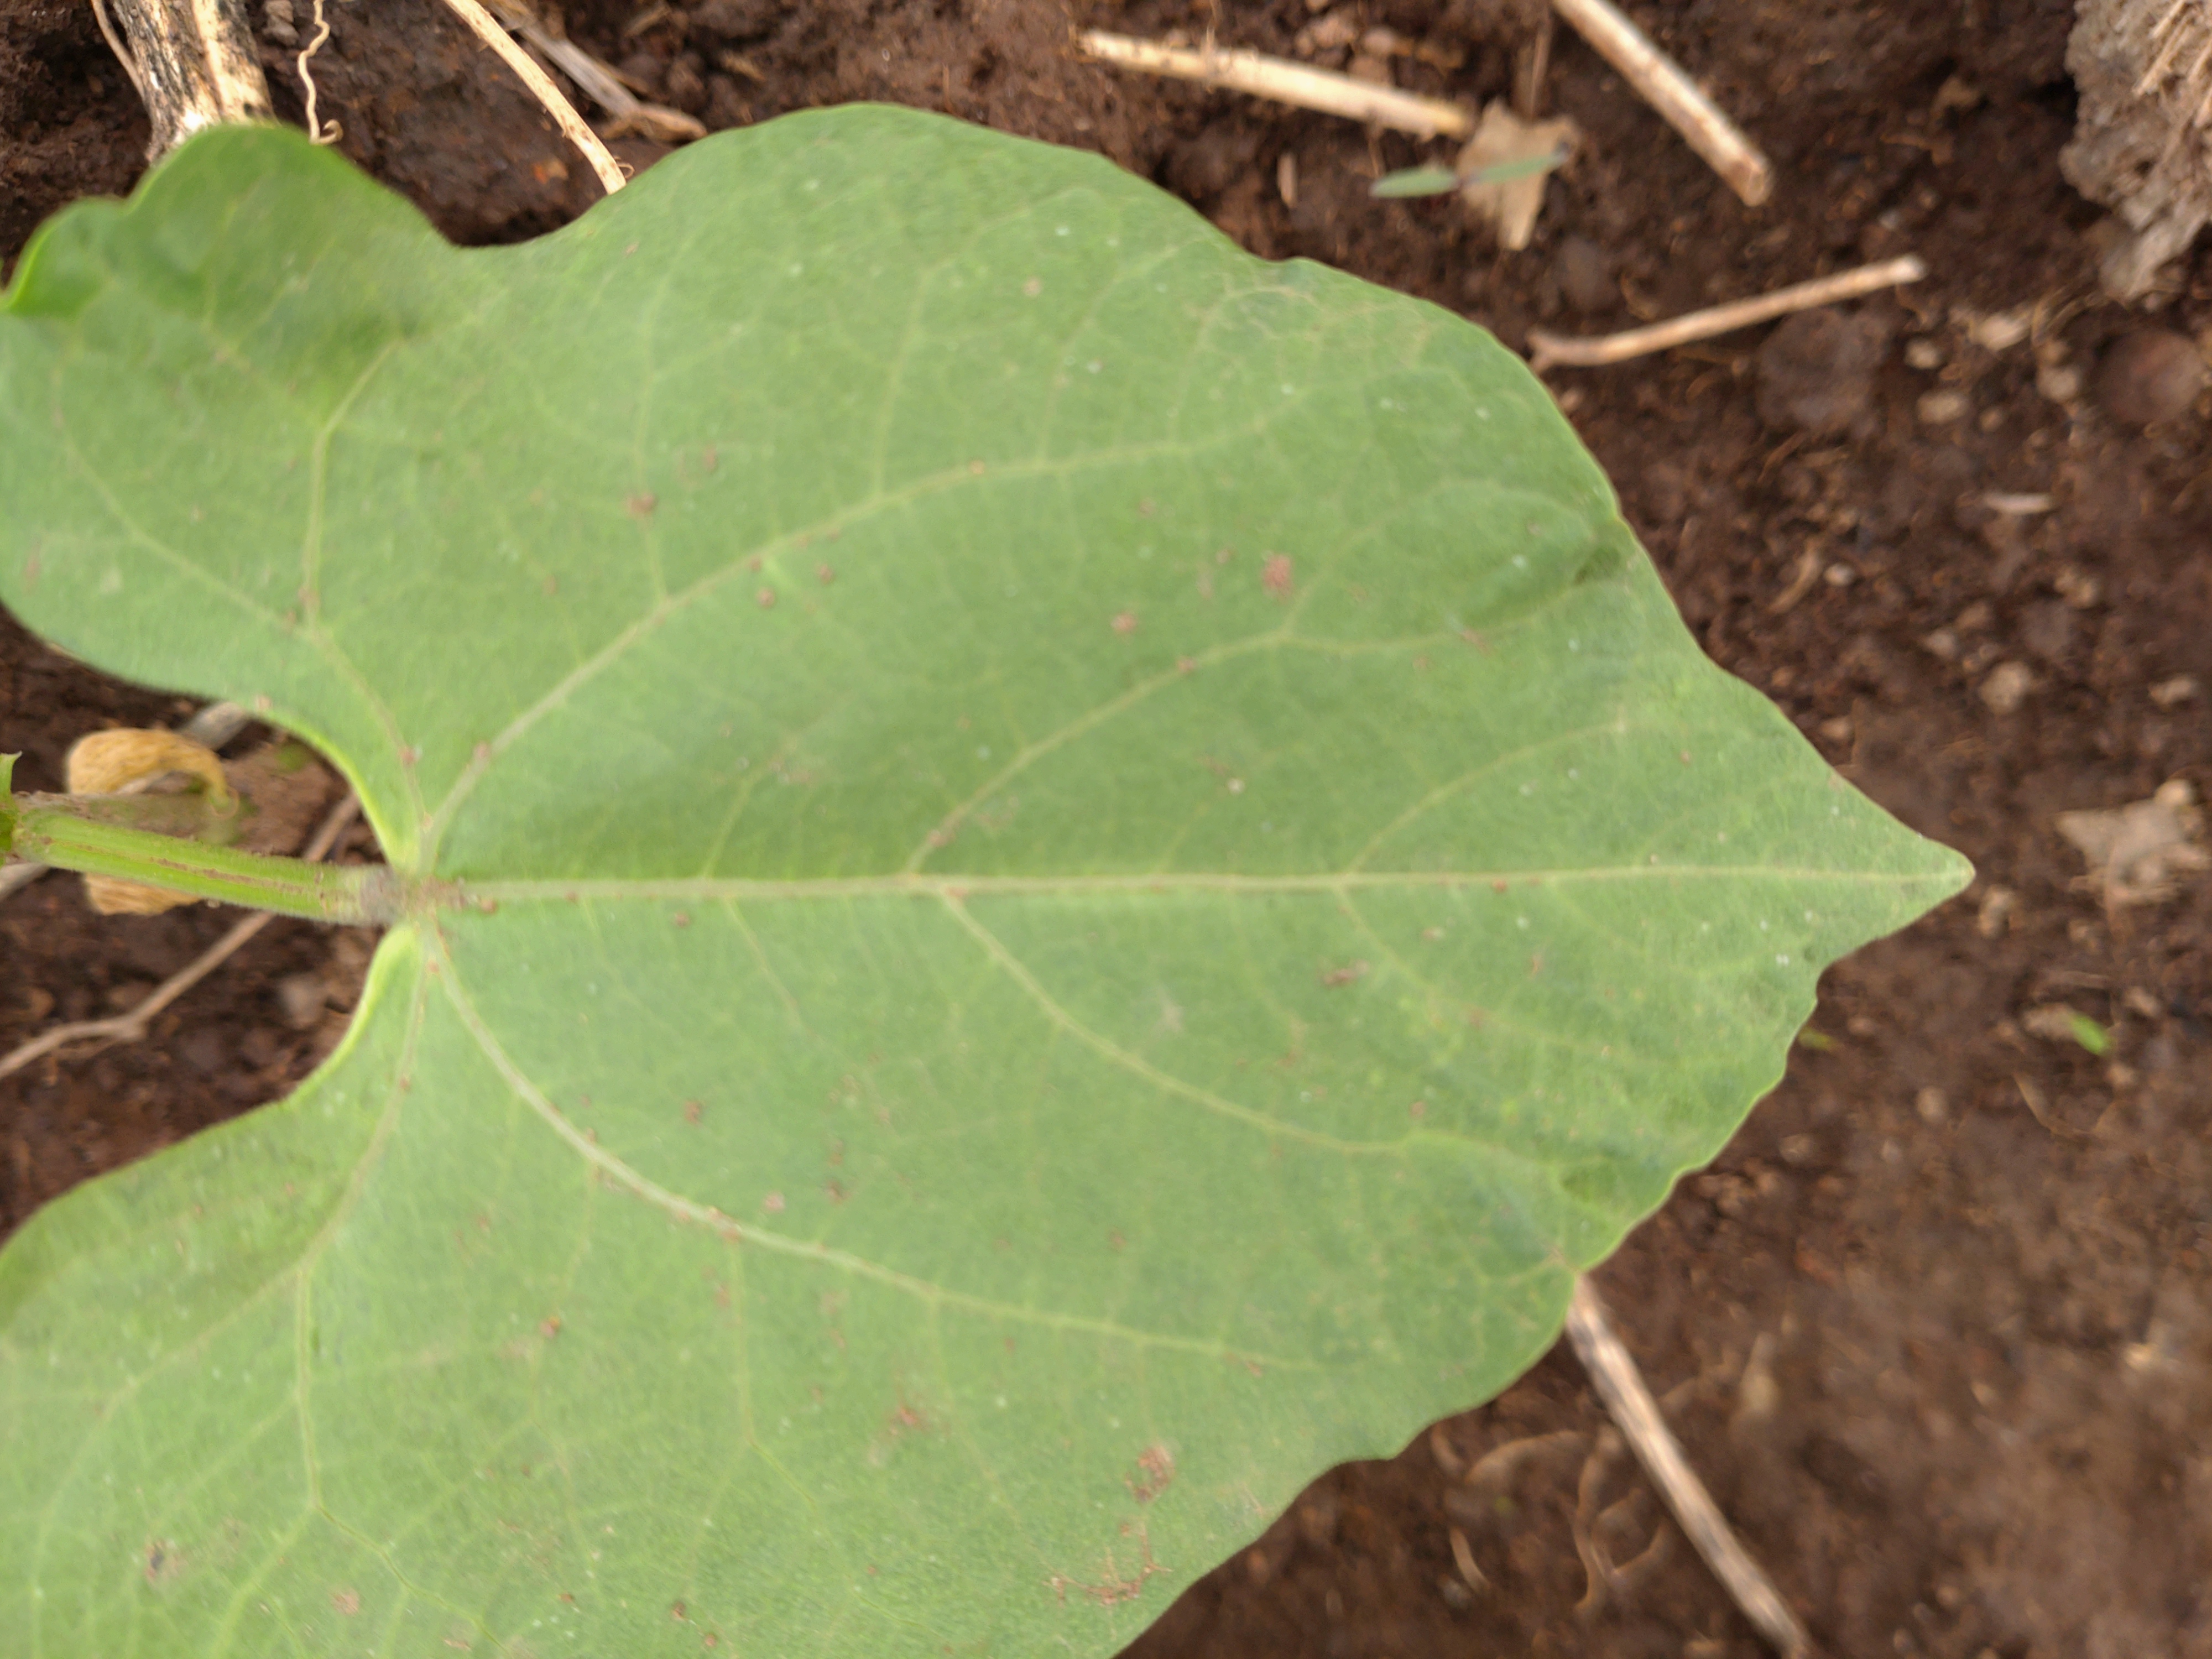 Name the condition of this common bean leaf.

healthy
